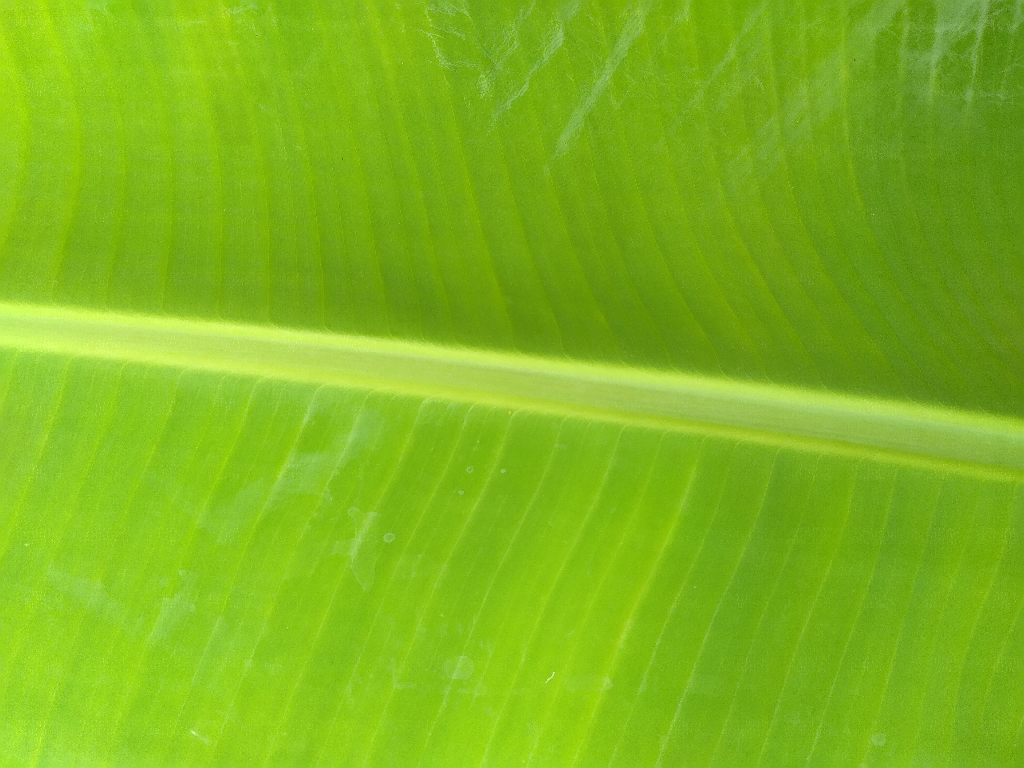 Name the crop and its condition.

banana, healthy
